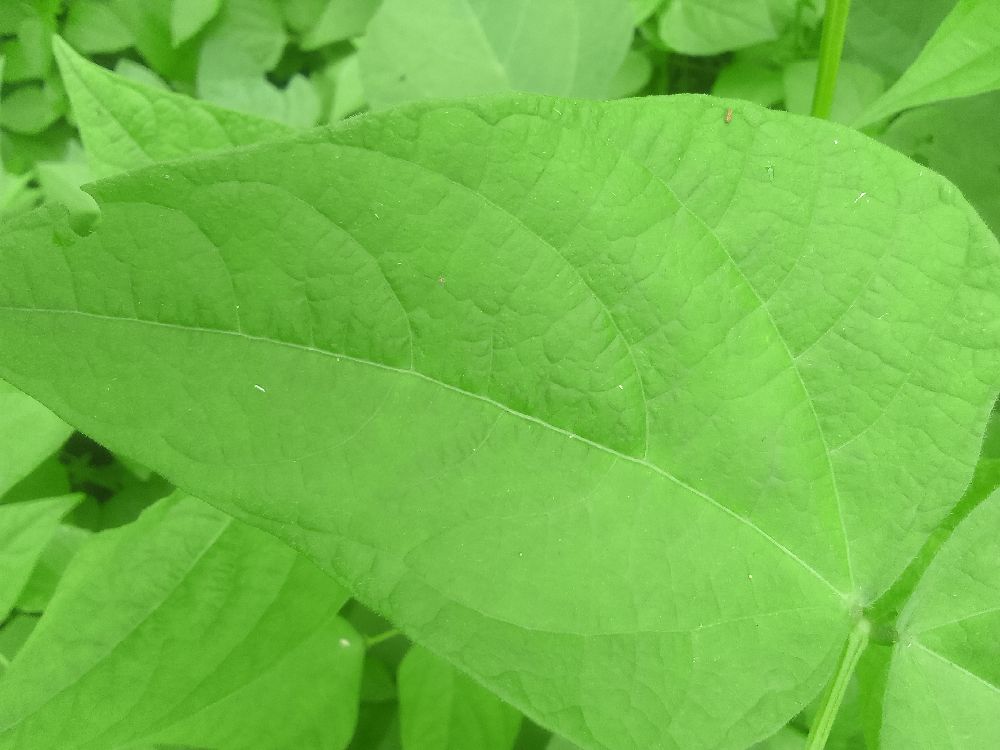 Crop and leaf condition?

common bean, healthy
